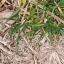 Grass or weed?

grass
